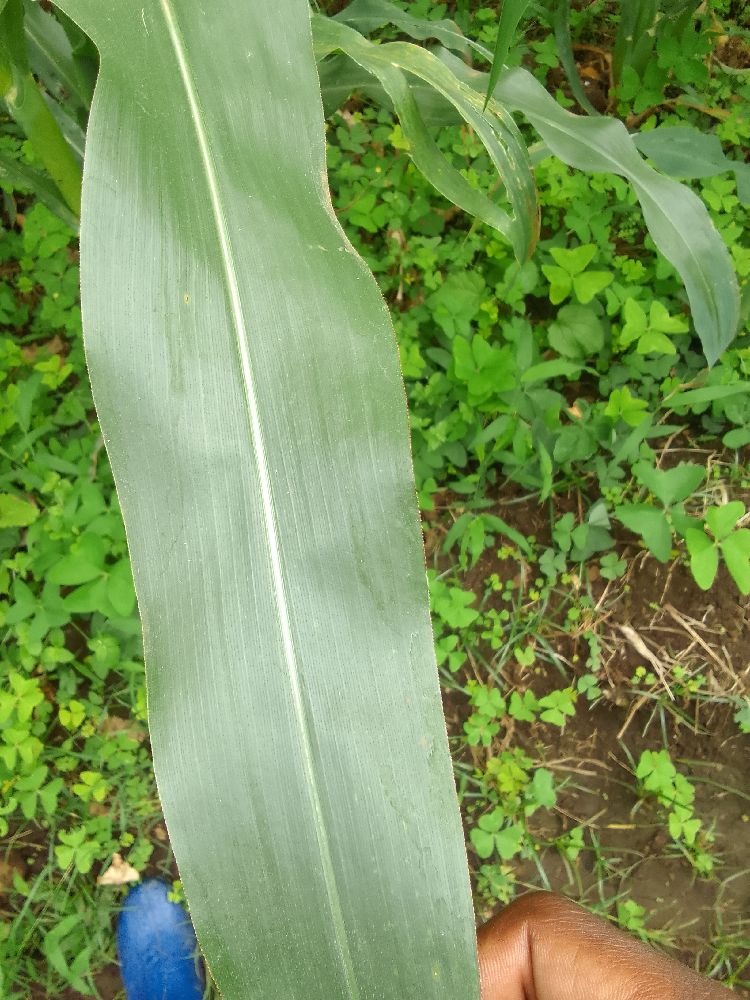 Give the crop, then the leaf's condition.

maize, healthy
